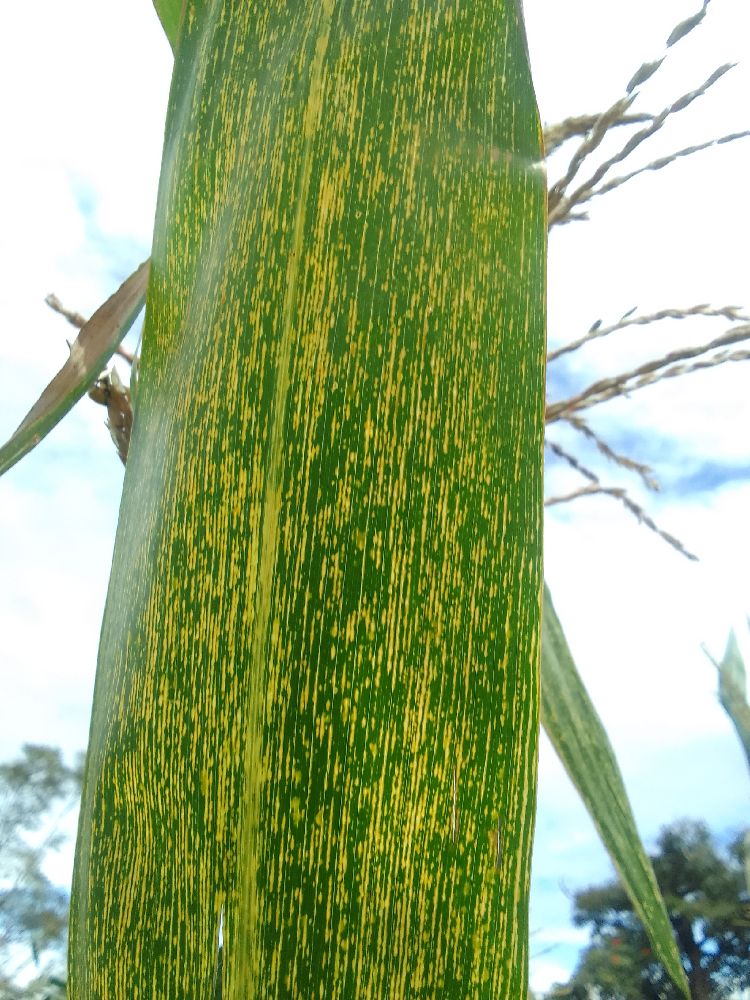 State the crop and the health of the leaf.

maize, maize streak virus
